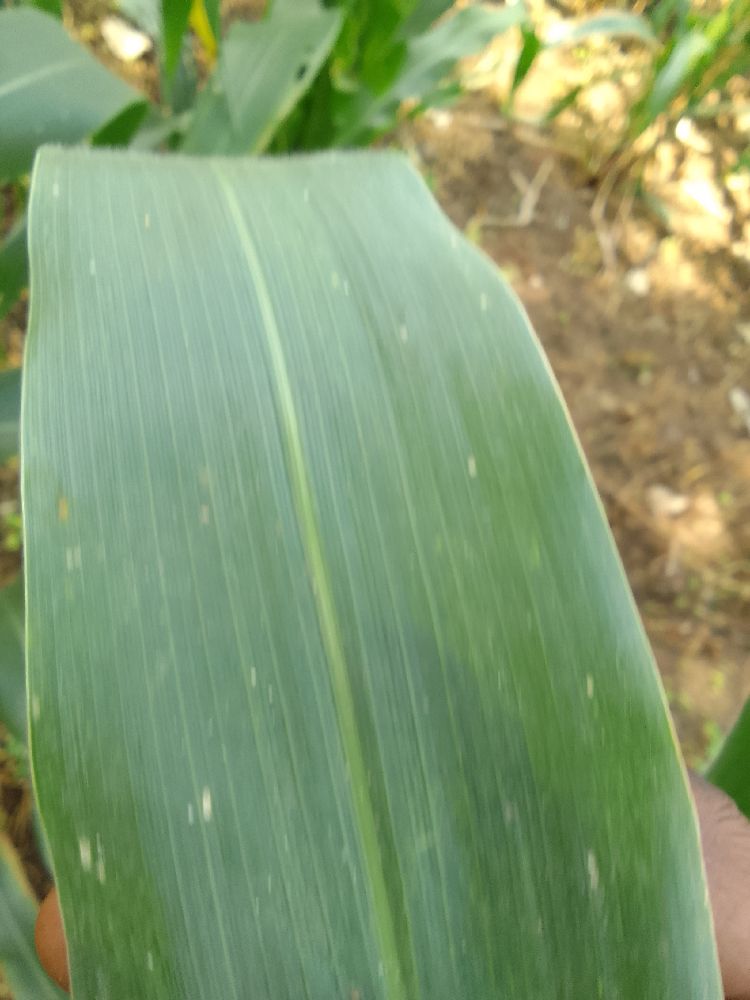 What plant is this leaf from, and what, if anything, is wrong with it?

maize, healthy
